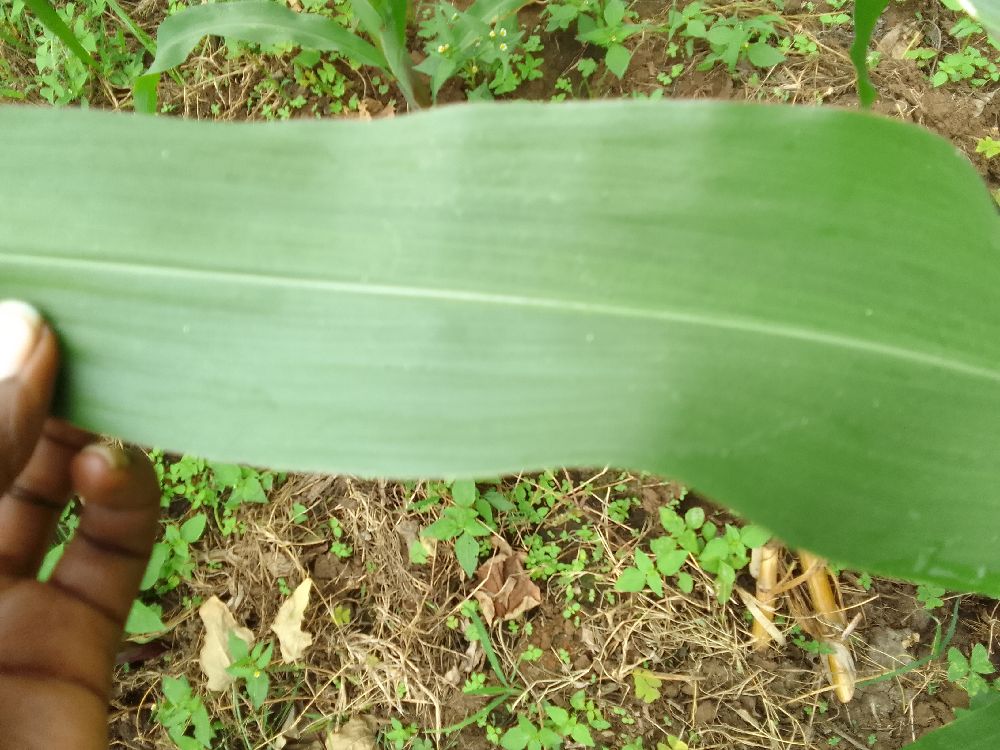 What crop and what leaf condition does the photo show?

maize, healthy
